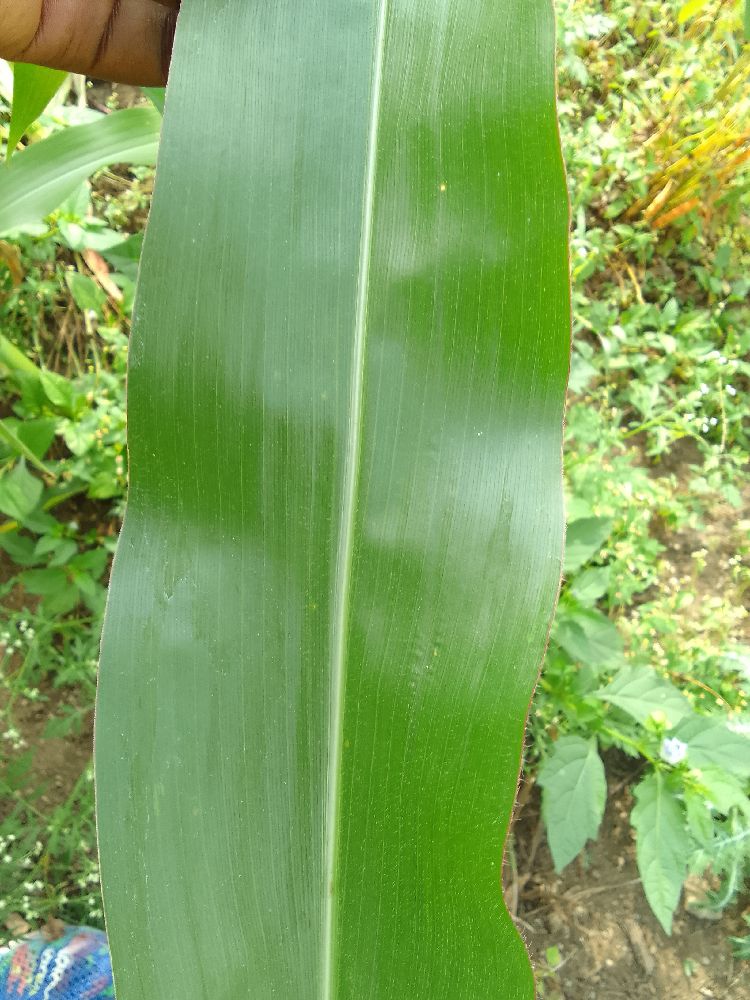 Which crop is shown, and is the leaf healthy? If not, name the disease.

maize, healthy
